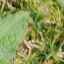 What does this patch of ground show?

structured weed
